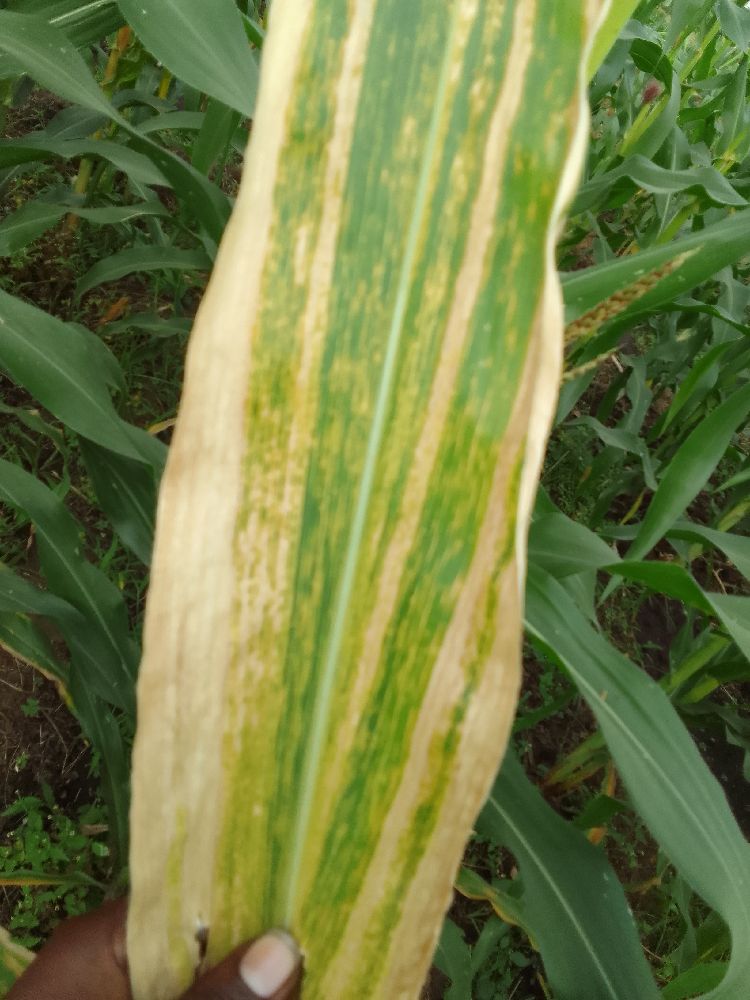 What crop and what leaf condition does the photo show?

maize, maize lethal necrosis
